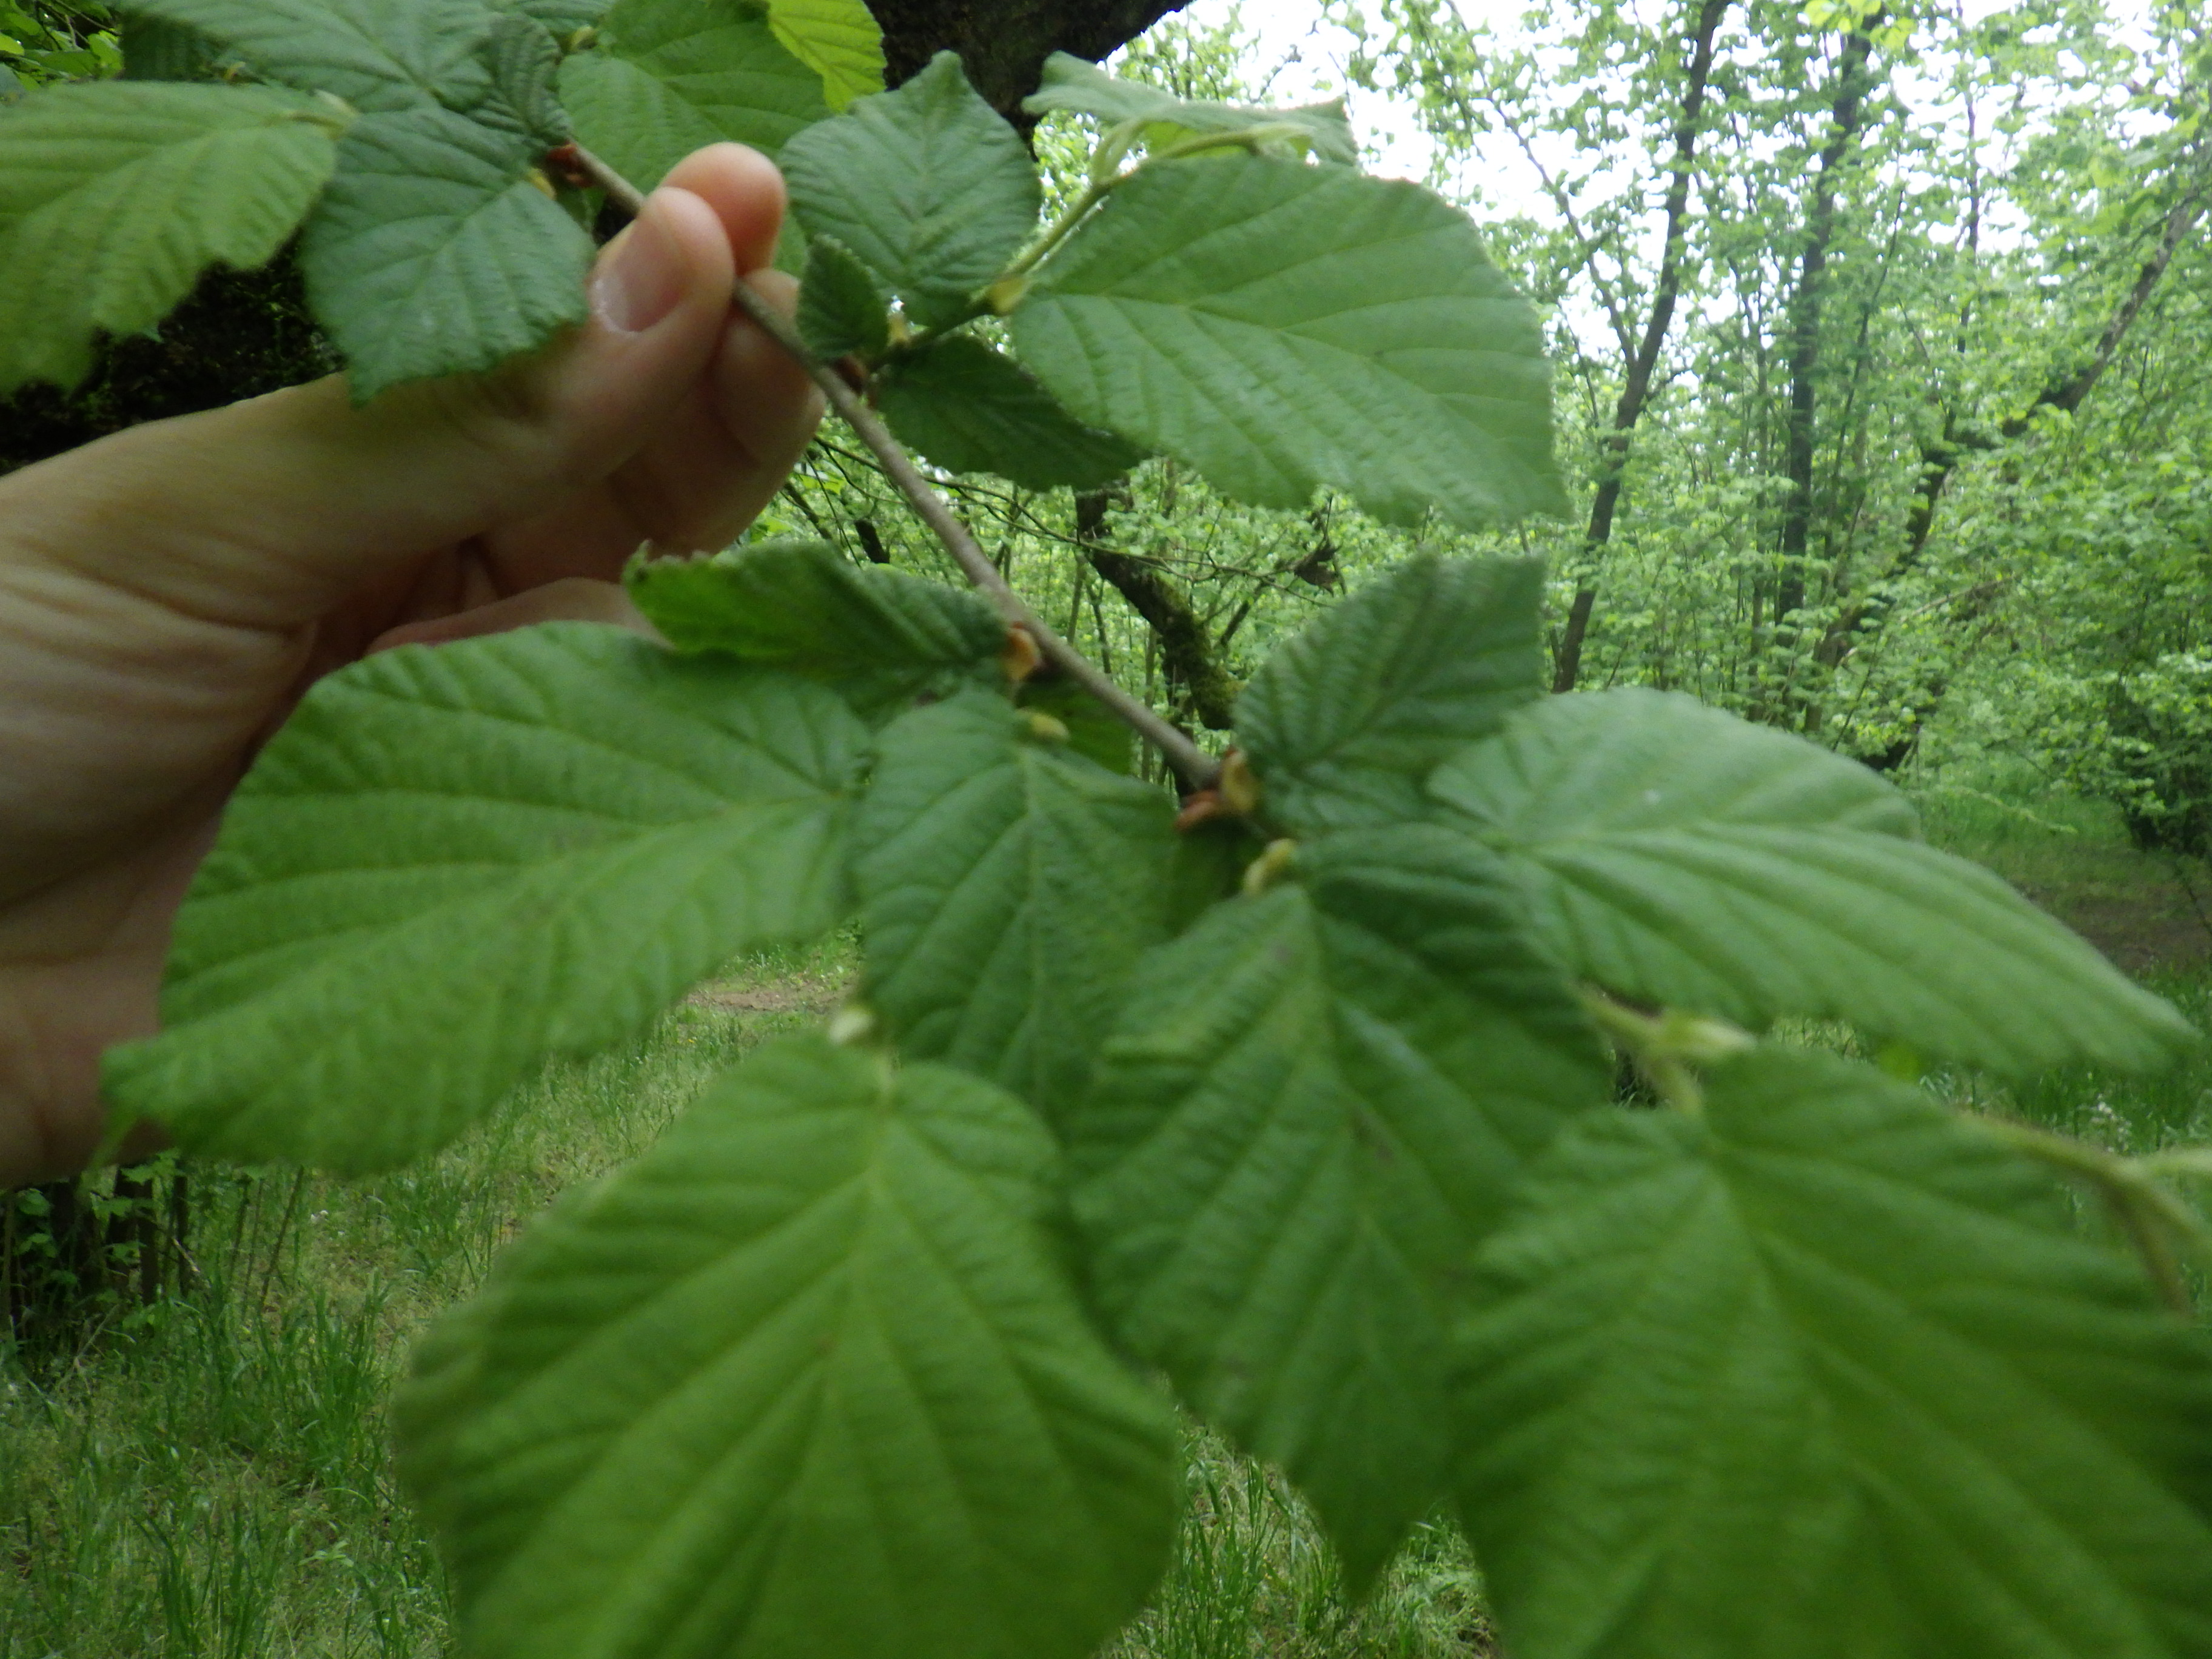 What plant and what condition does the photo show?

hazel, healthy
